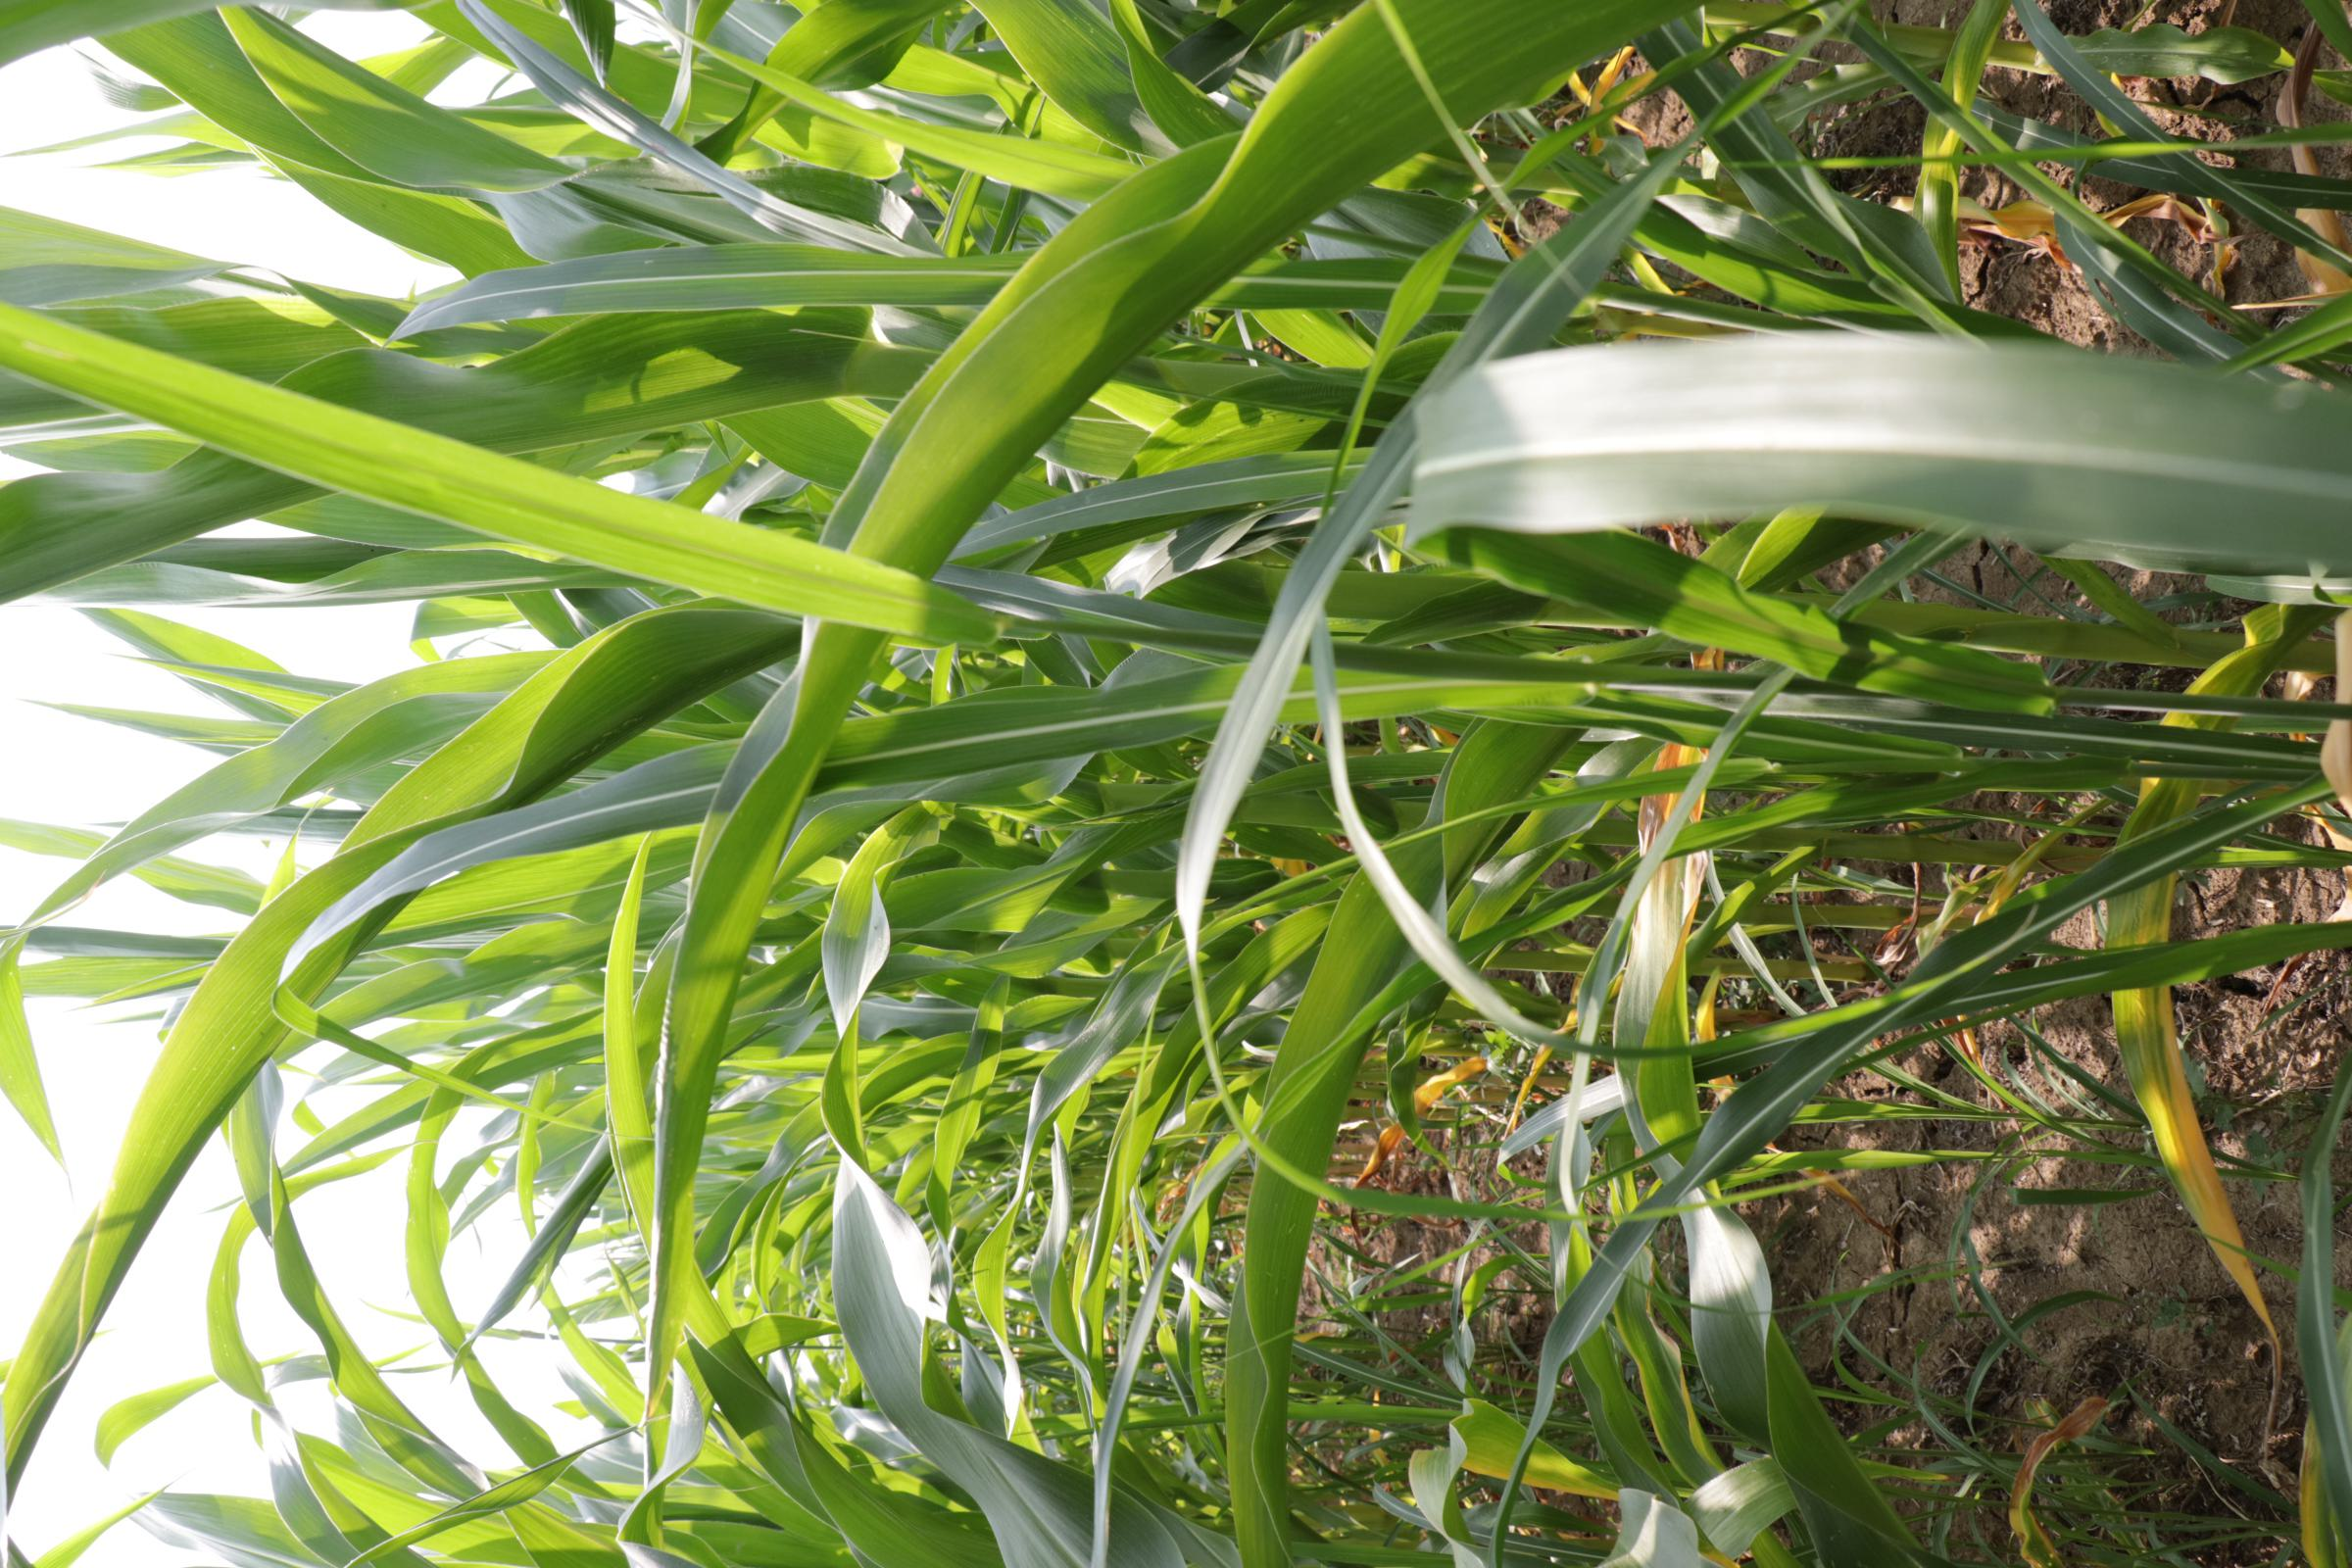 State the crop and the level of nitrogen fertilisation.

maize, reduced nitrogen fertilisation
